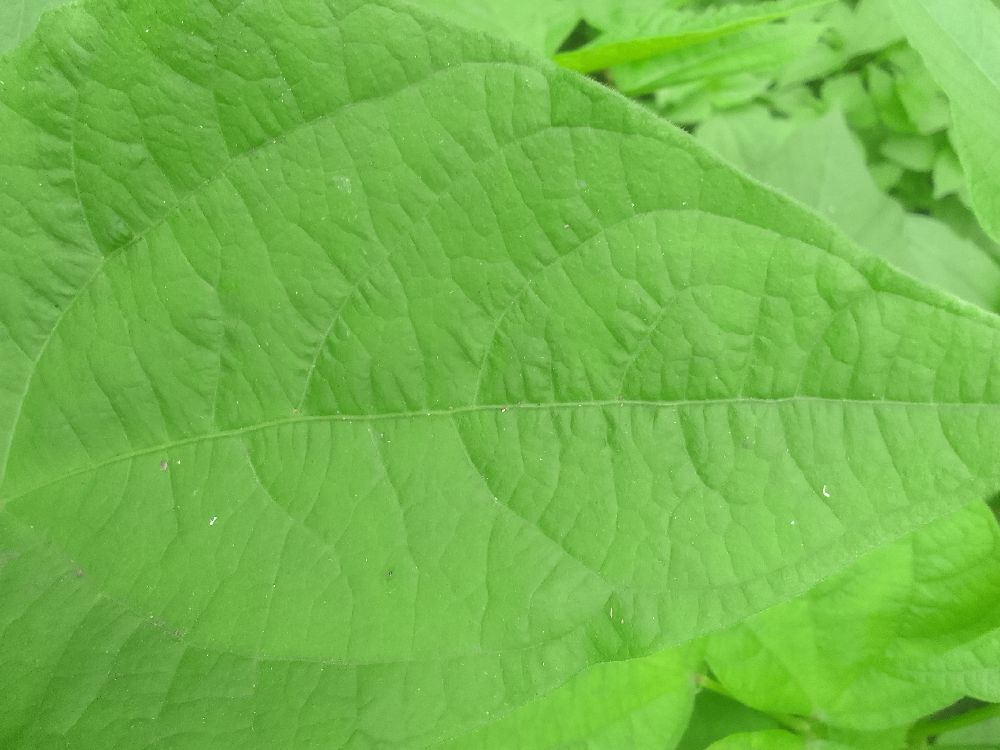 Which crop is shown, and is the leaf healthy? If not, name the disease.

common bean, healthy
